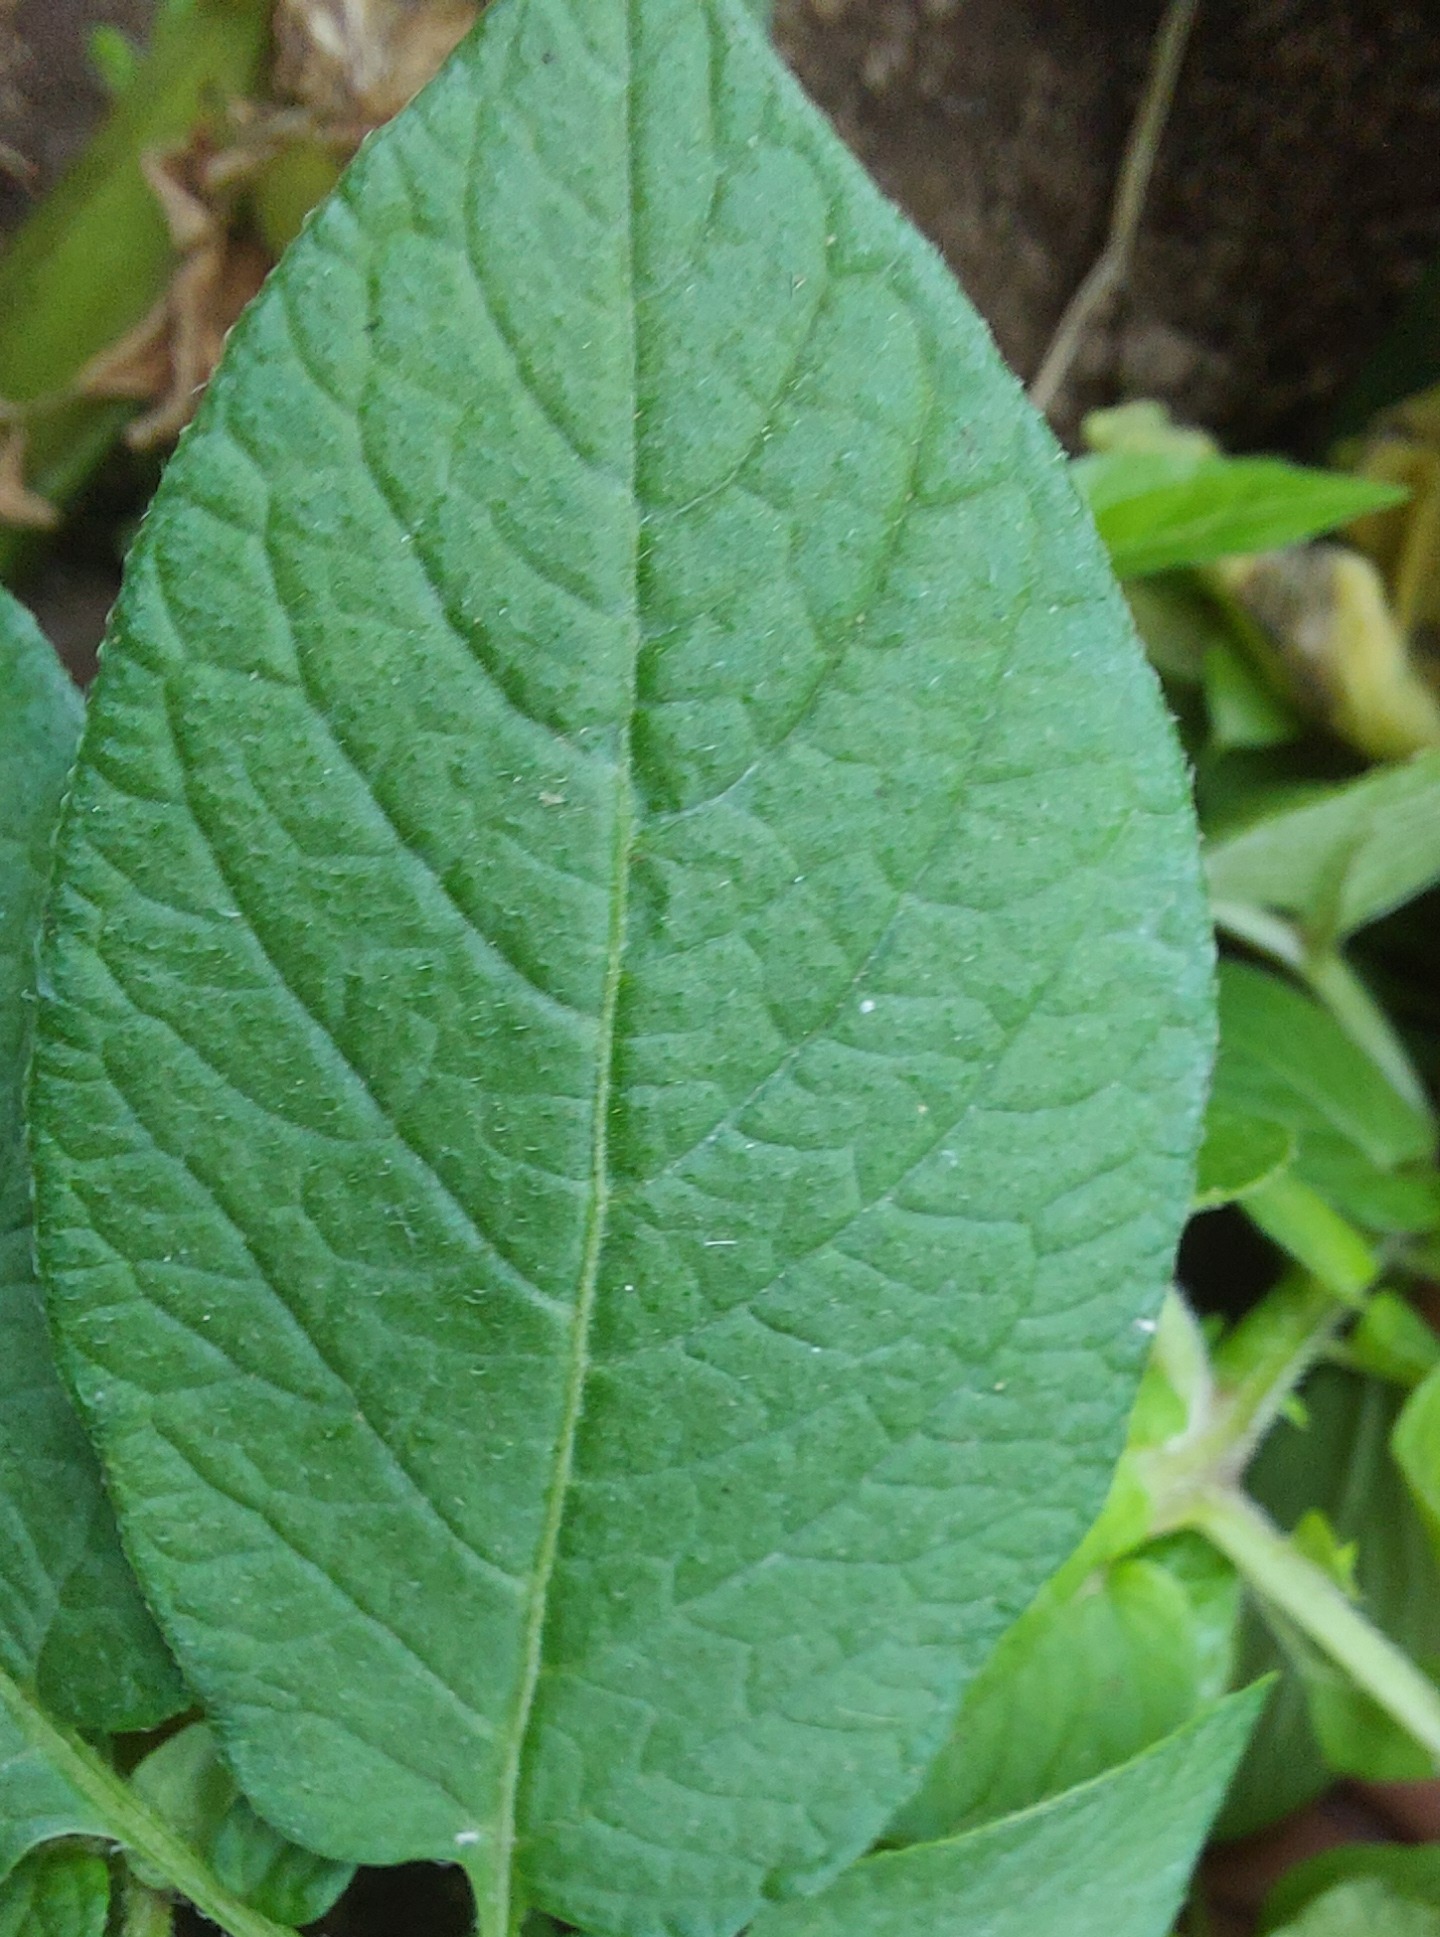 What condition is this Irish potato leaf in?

healthy
